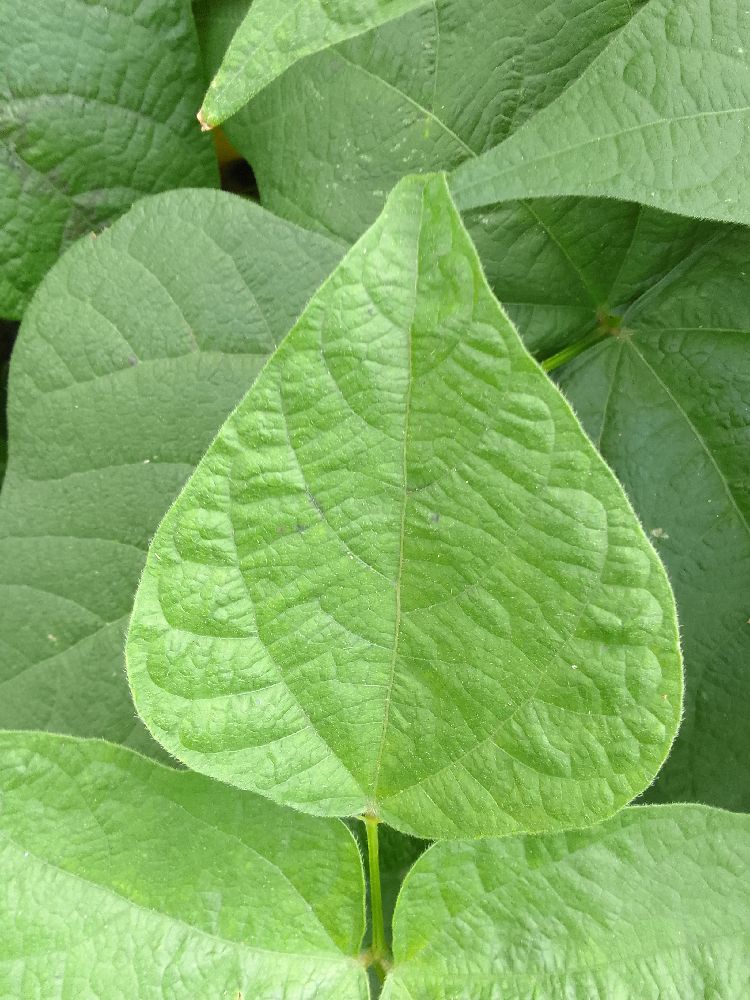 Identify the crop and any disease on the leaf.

common bean, healthy
